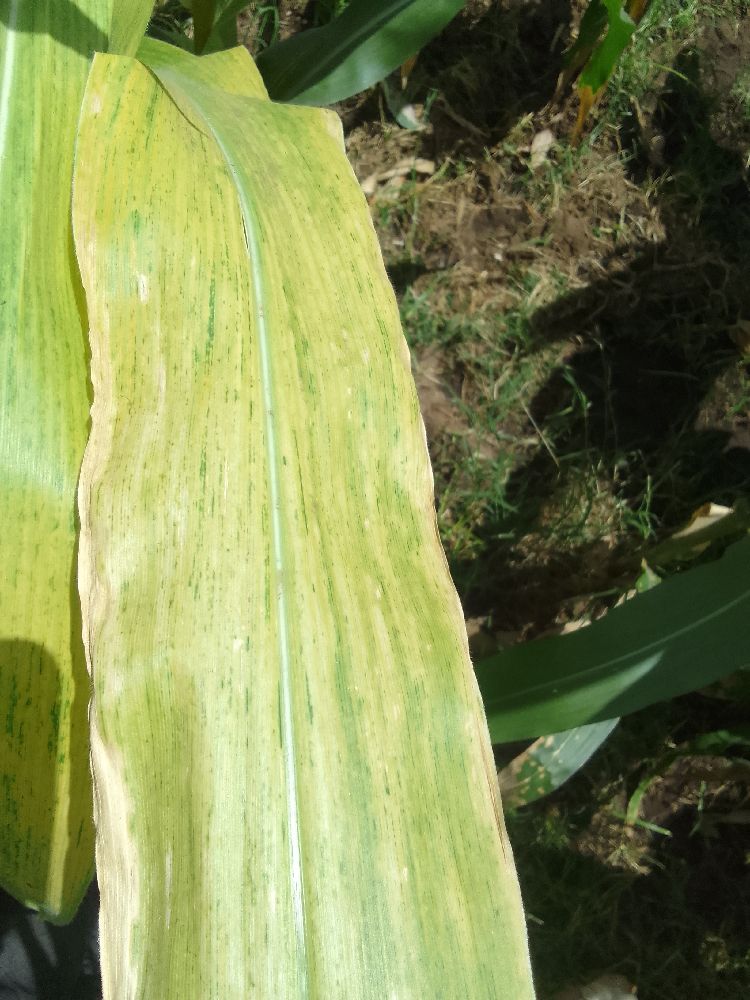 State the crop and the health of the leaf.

maize, maize lethal necrosis
